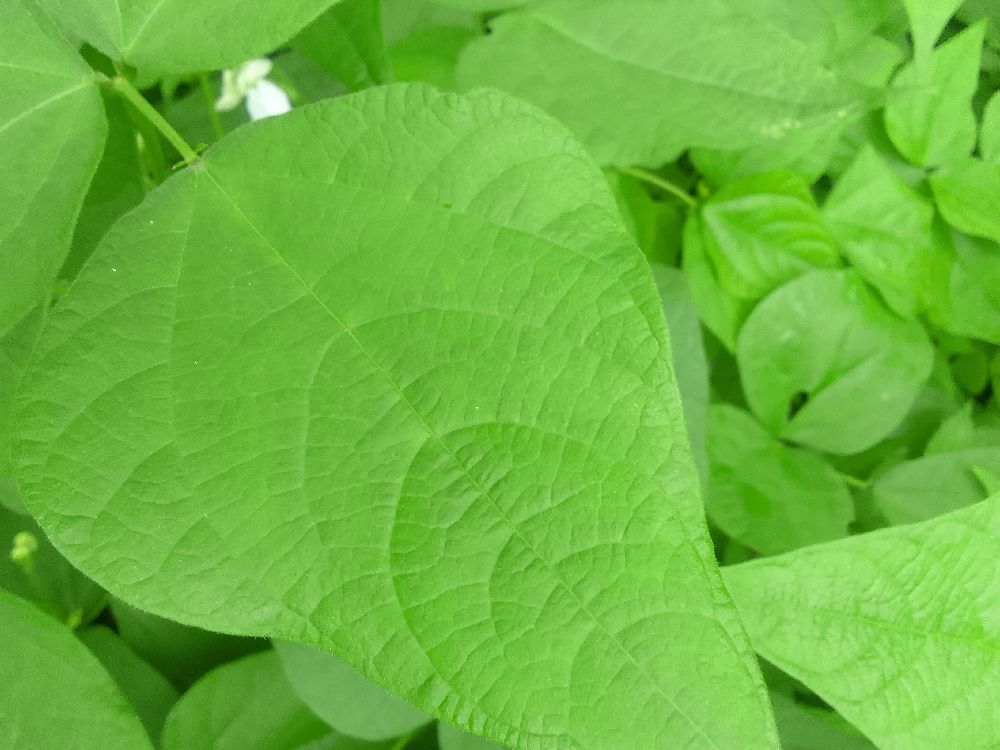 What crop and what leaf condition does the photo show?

common bean, healthy
